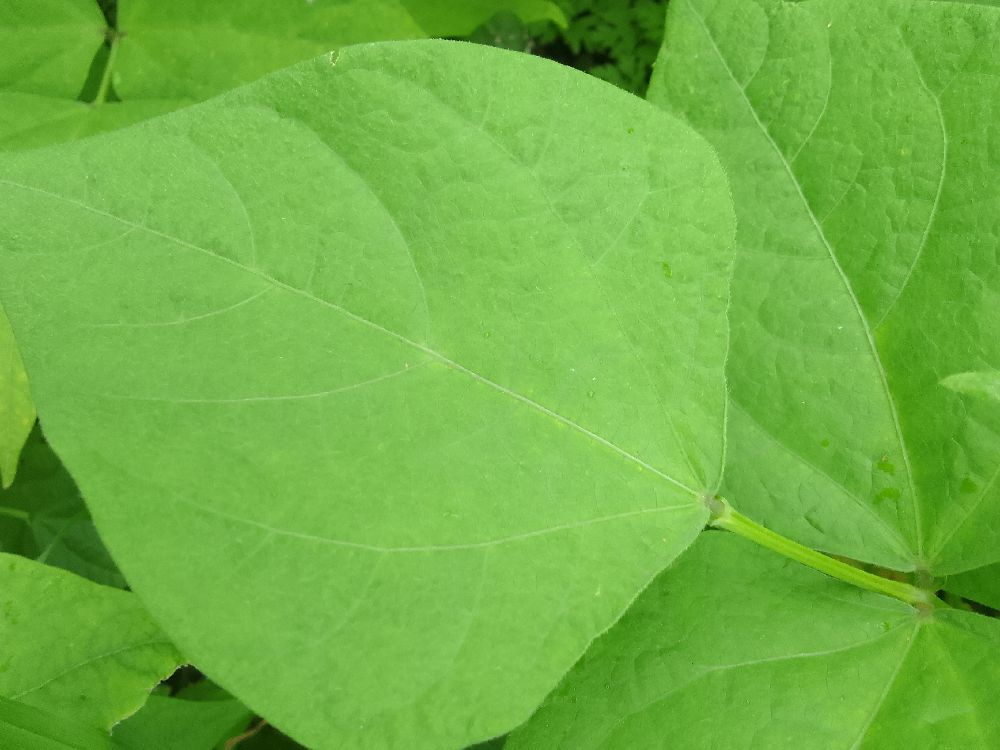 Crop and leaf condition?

common bean, healthy
